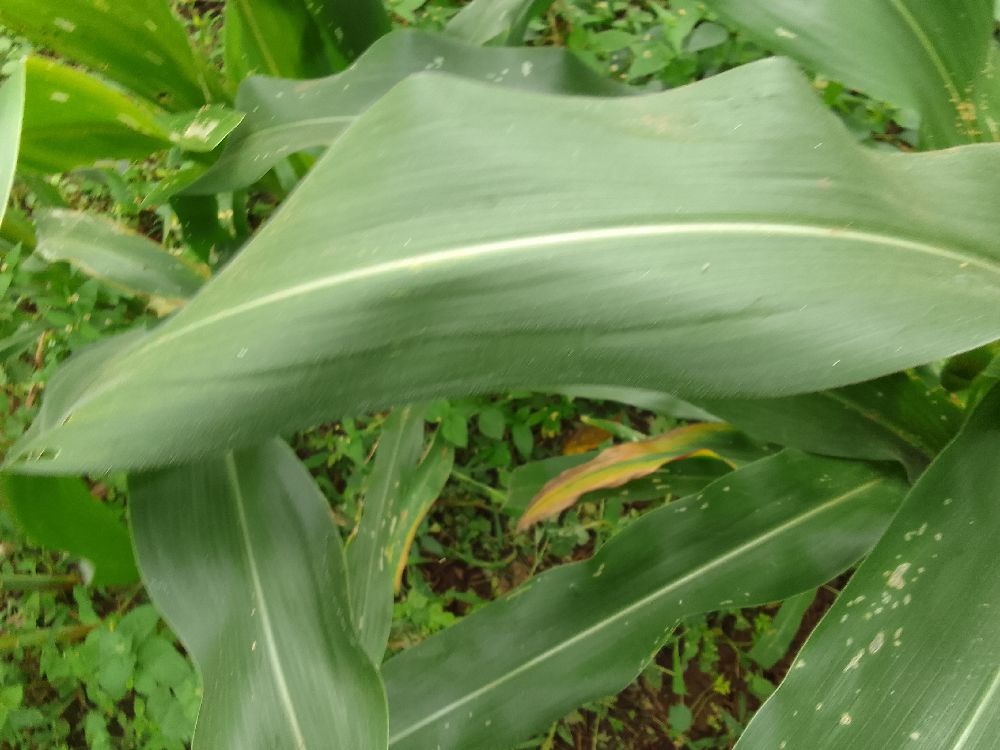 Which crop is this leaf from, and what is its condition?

maize, healthy
